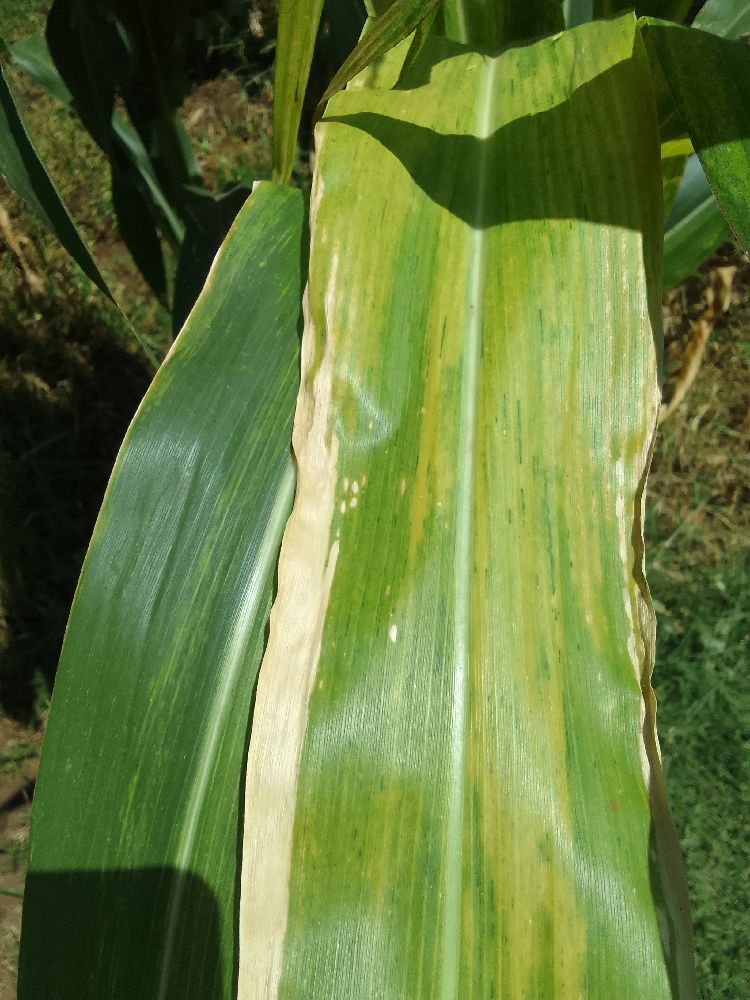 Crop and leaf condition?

maize, maize lethal necrosis
